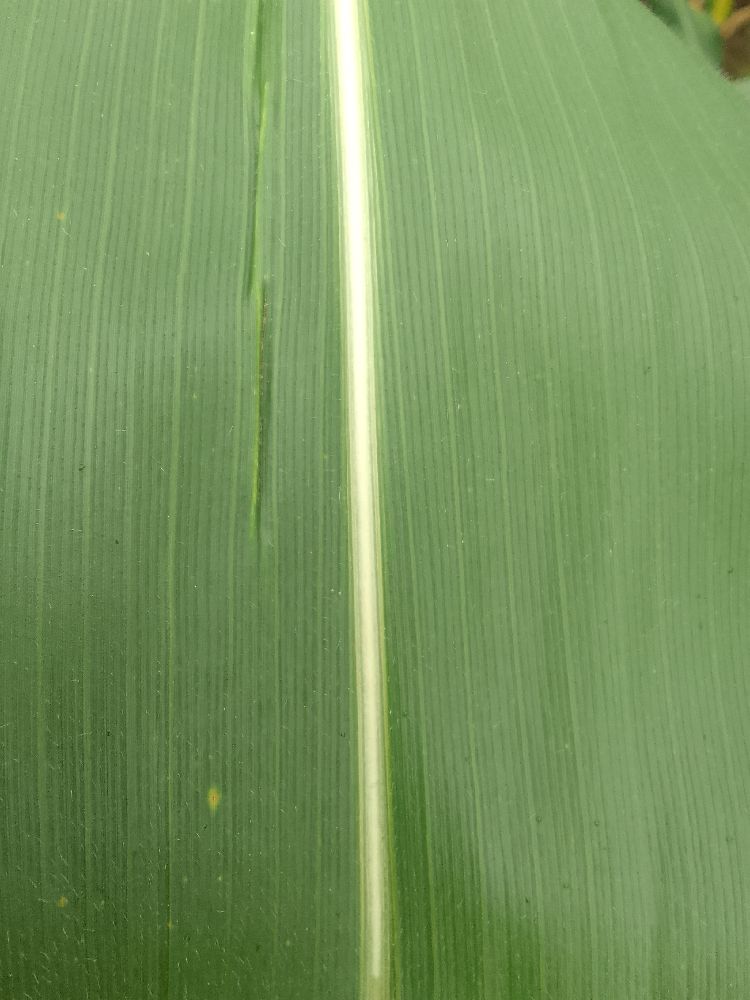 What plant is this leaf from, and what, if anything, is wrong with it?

maize, healthy
